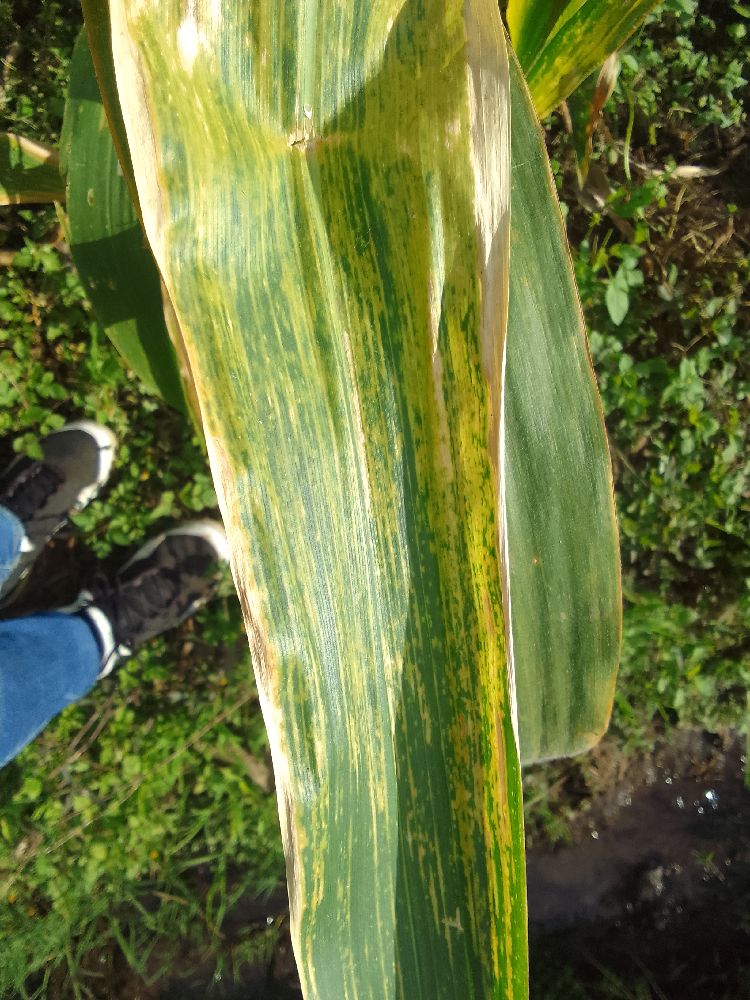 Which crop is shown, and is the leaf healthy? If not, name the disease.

maize, maize lethal necrosis
